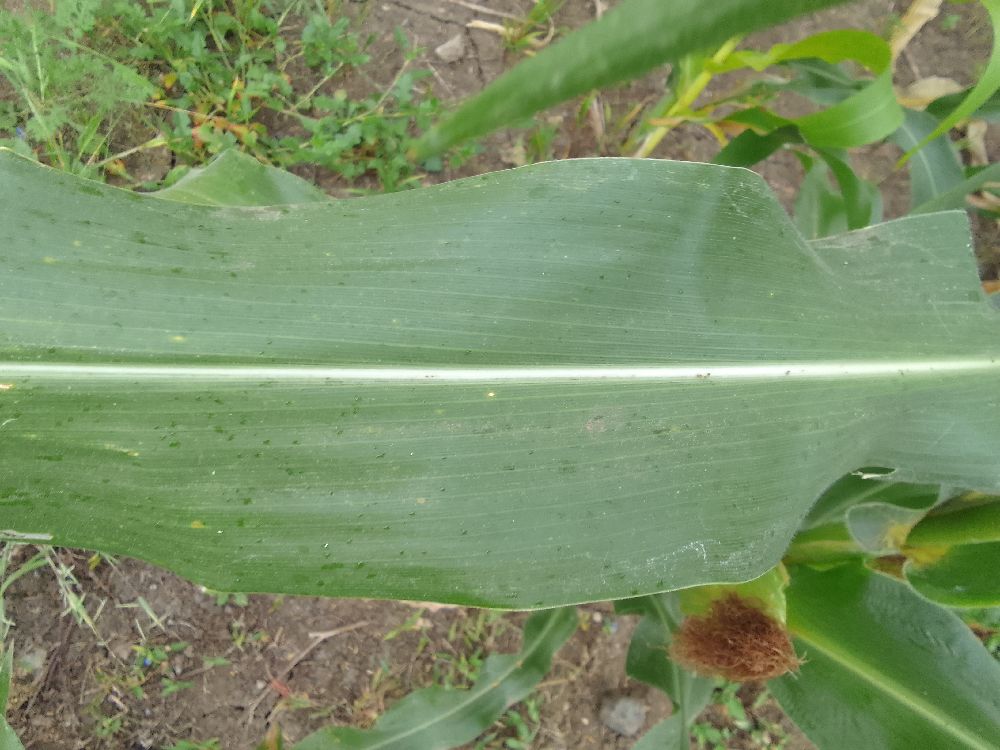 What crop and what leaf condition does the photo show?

maize, healthy
